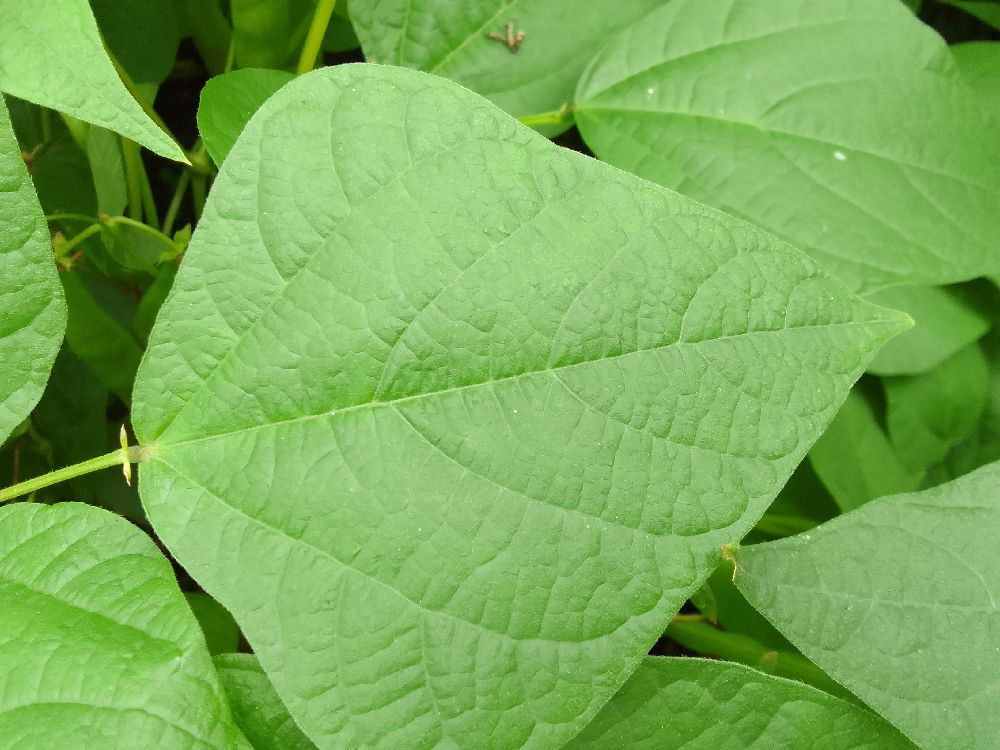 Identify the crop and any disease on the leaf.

common bean, healthy
